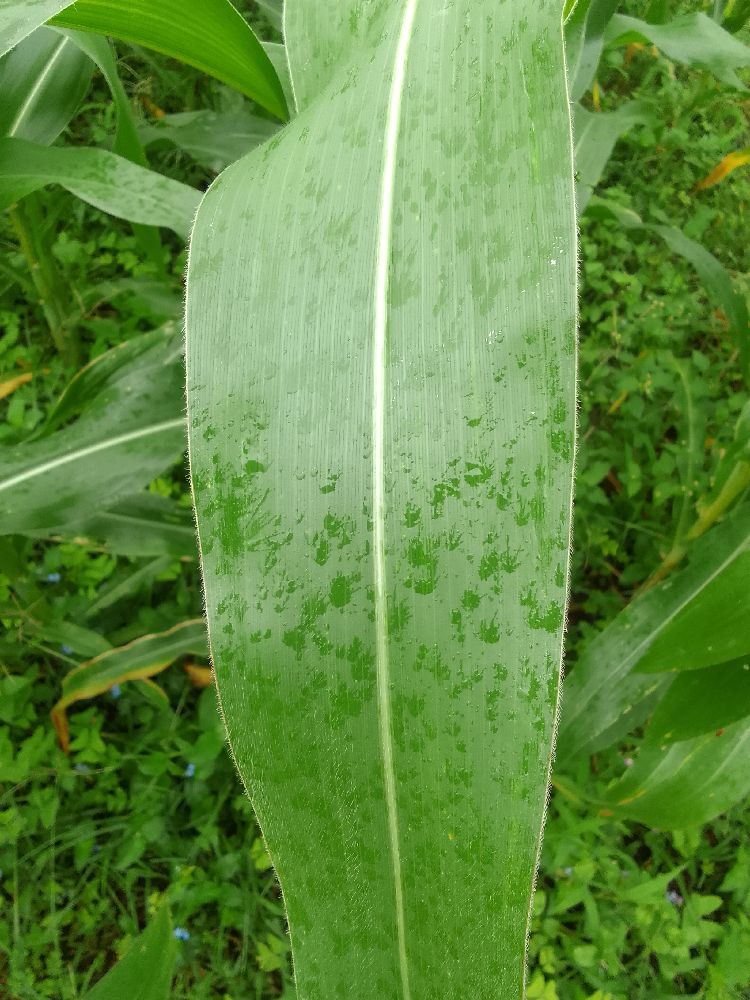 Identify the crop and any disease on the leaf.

maize, healthy
